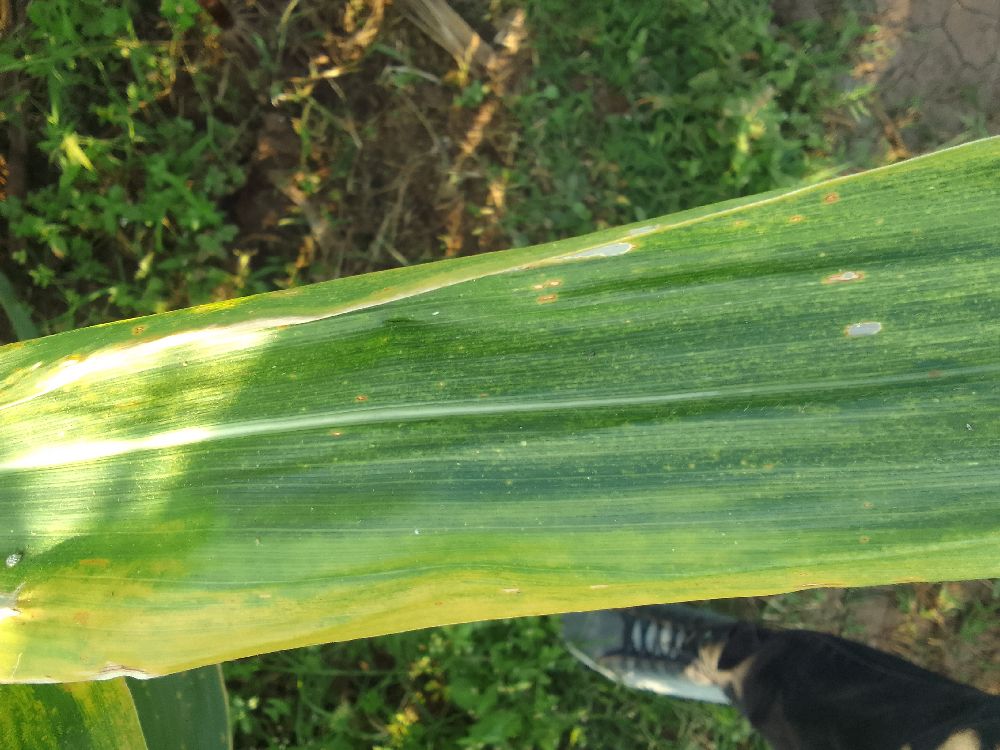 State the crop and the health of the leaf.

maize, maize lethal necrosis
